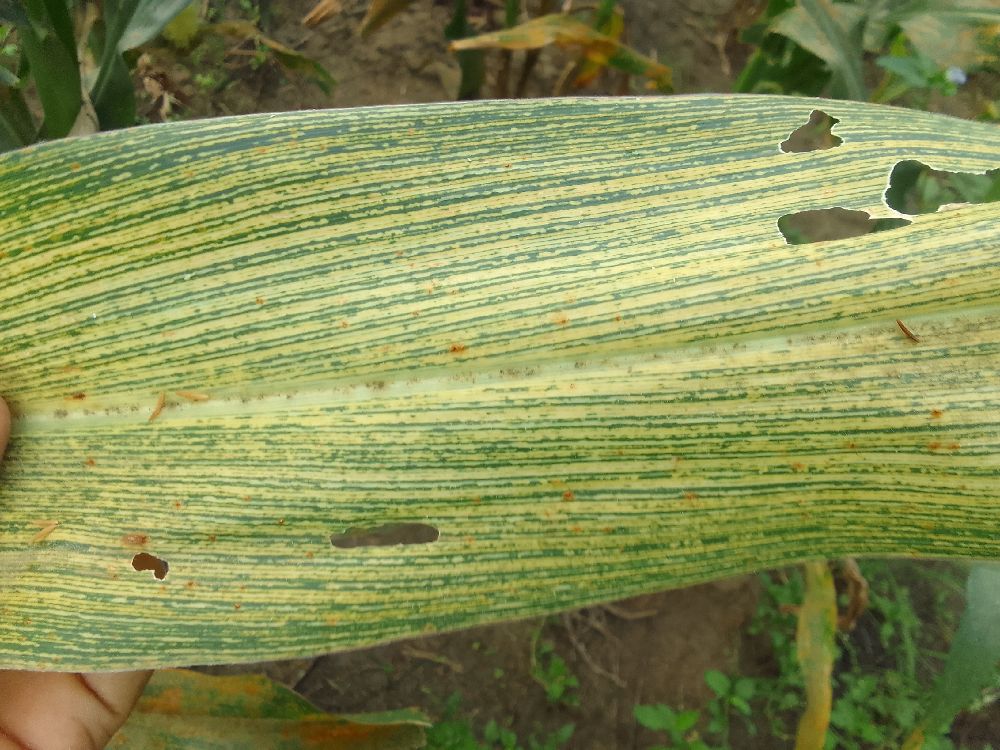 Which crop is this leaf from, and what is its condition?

maize, maize streak virus
